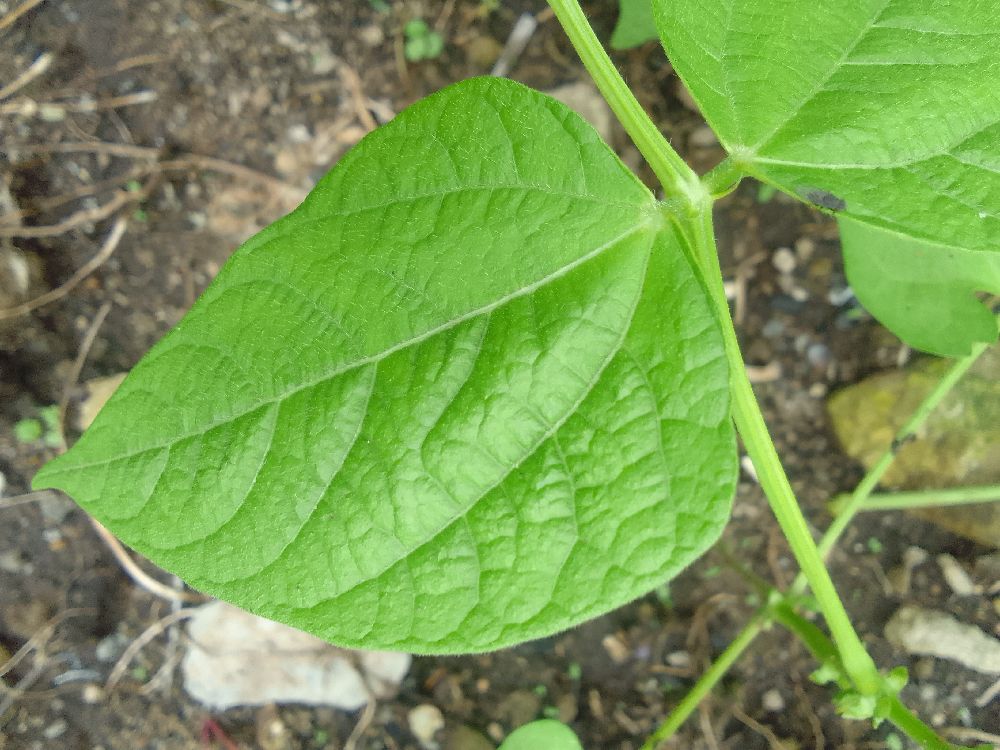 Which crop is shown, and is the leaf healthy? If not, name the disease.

common bean, healthy
